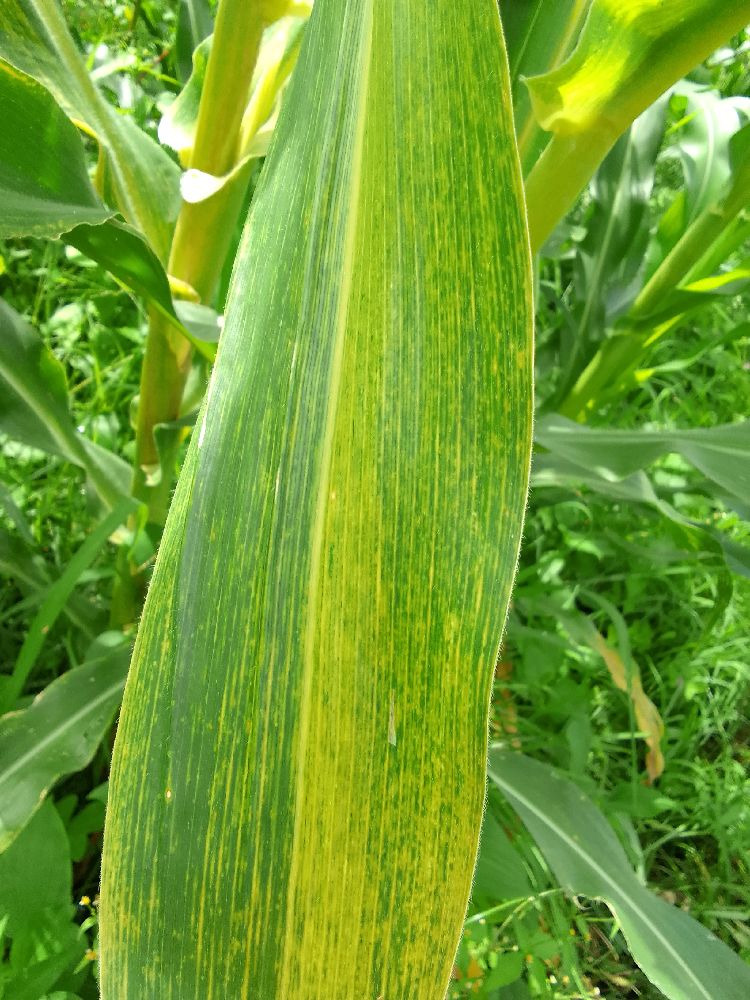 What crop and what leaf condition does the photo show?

maize, maize lethal necrosis
